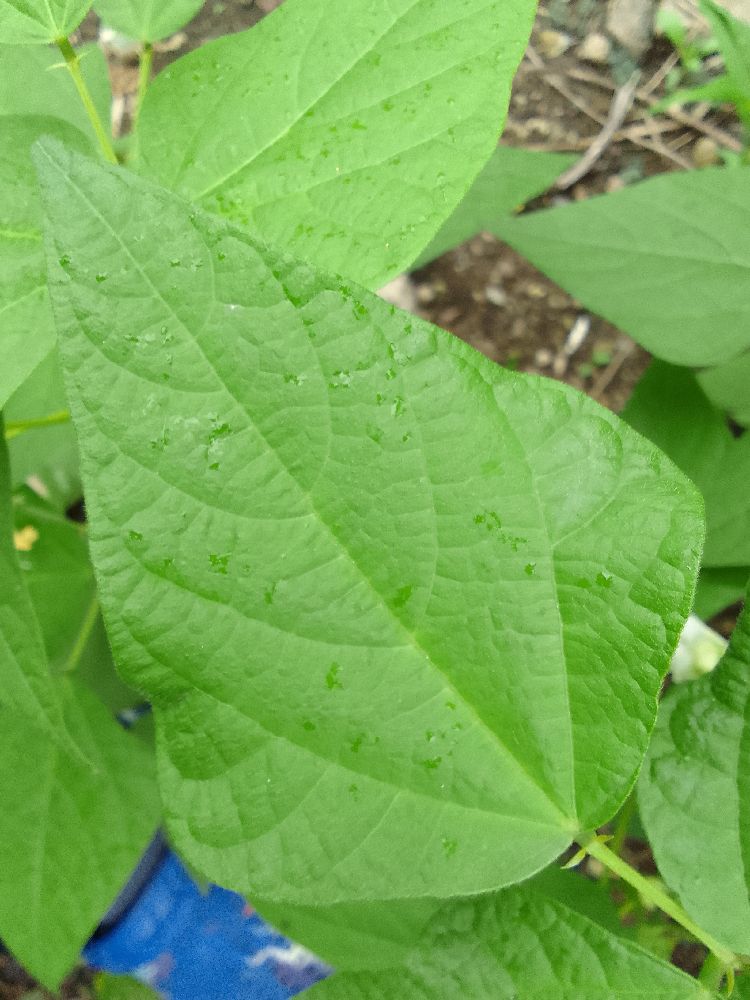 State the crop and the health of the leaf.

common bean, healthy
